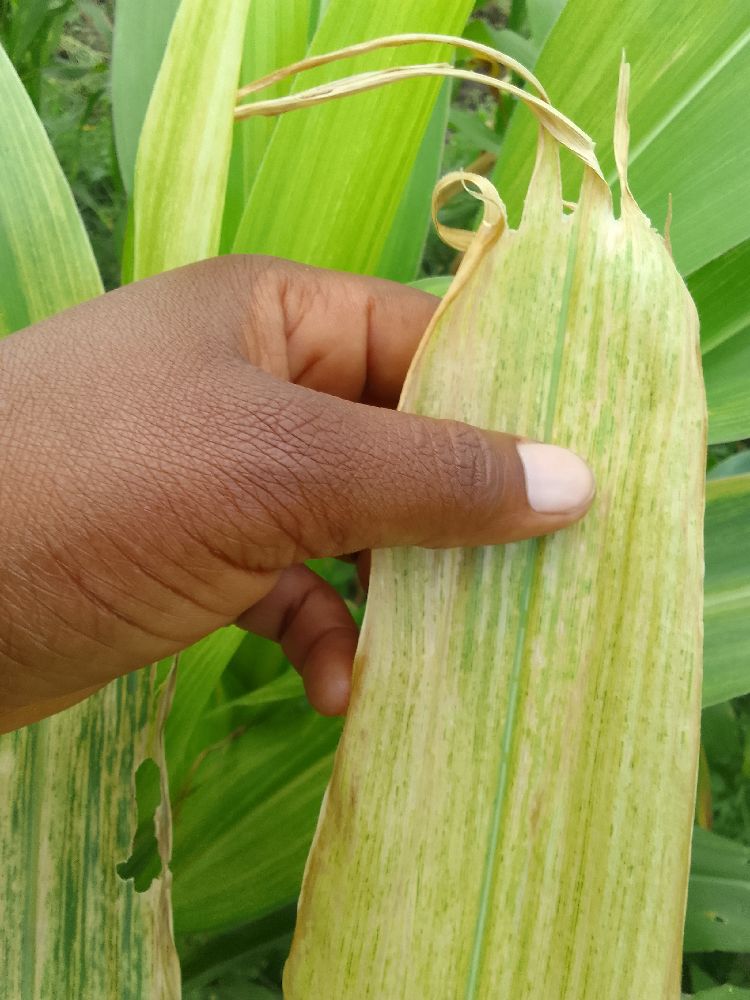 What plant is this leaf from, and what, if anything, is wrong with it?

maize, maize lethal necrosis
